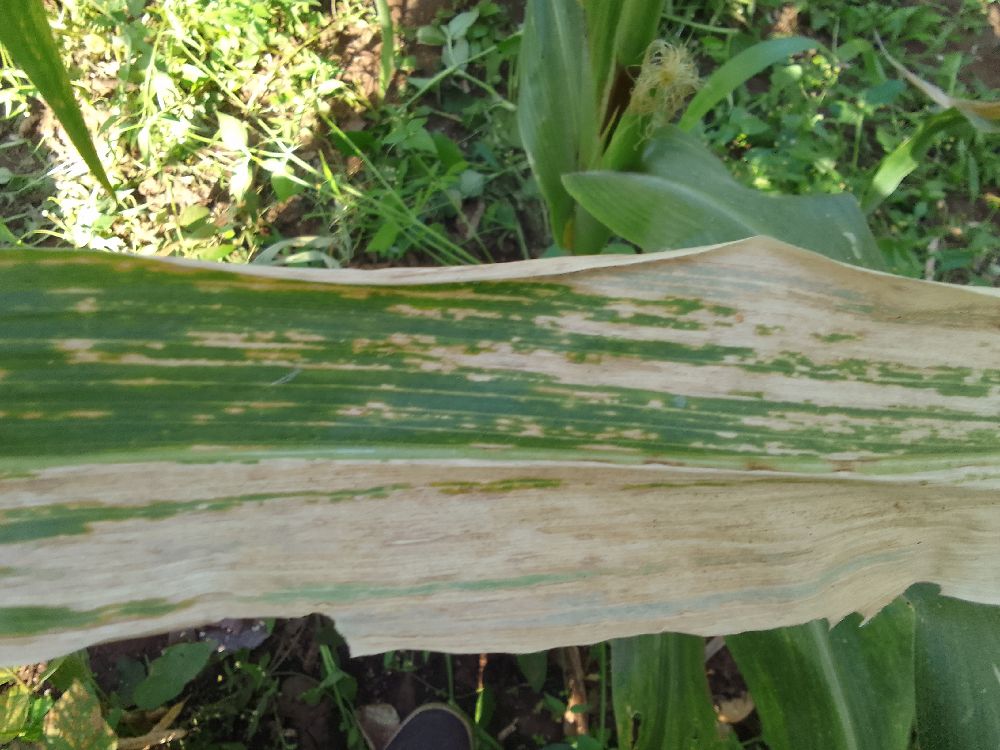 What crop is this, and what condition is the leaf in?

maize, maize lethal necrosis
